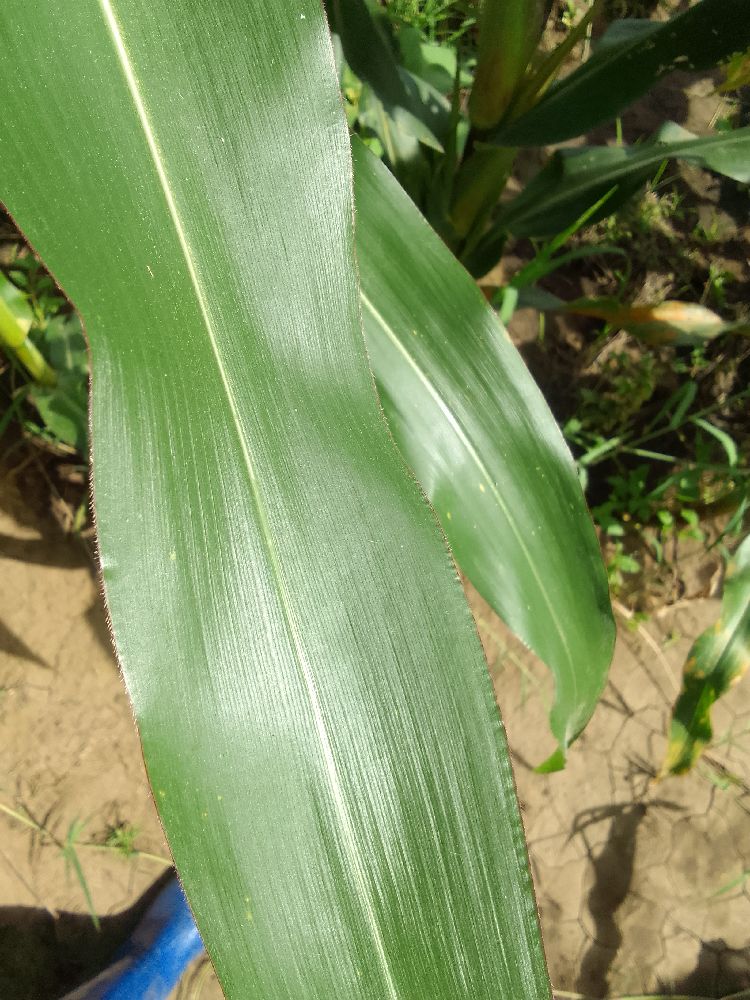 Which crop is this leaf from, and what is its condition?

maize, healthy
